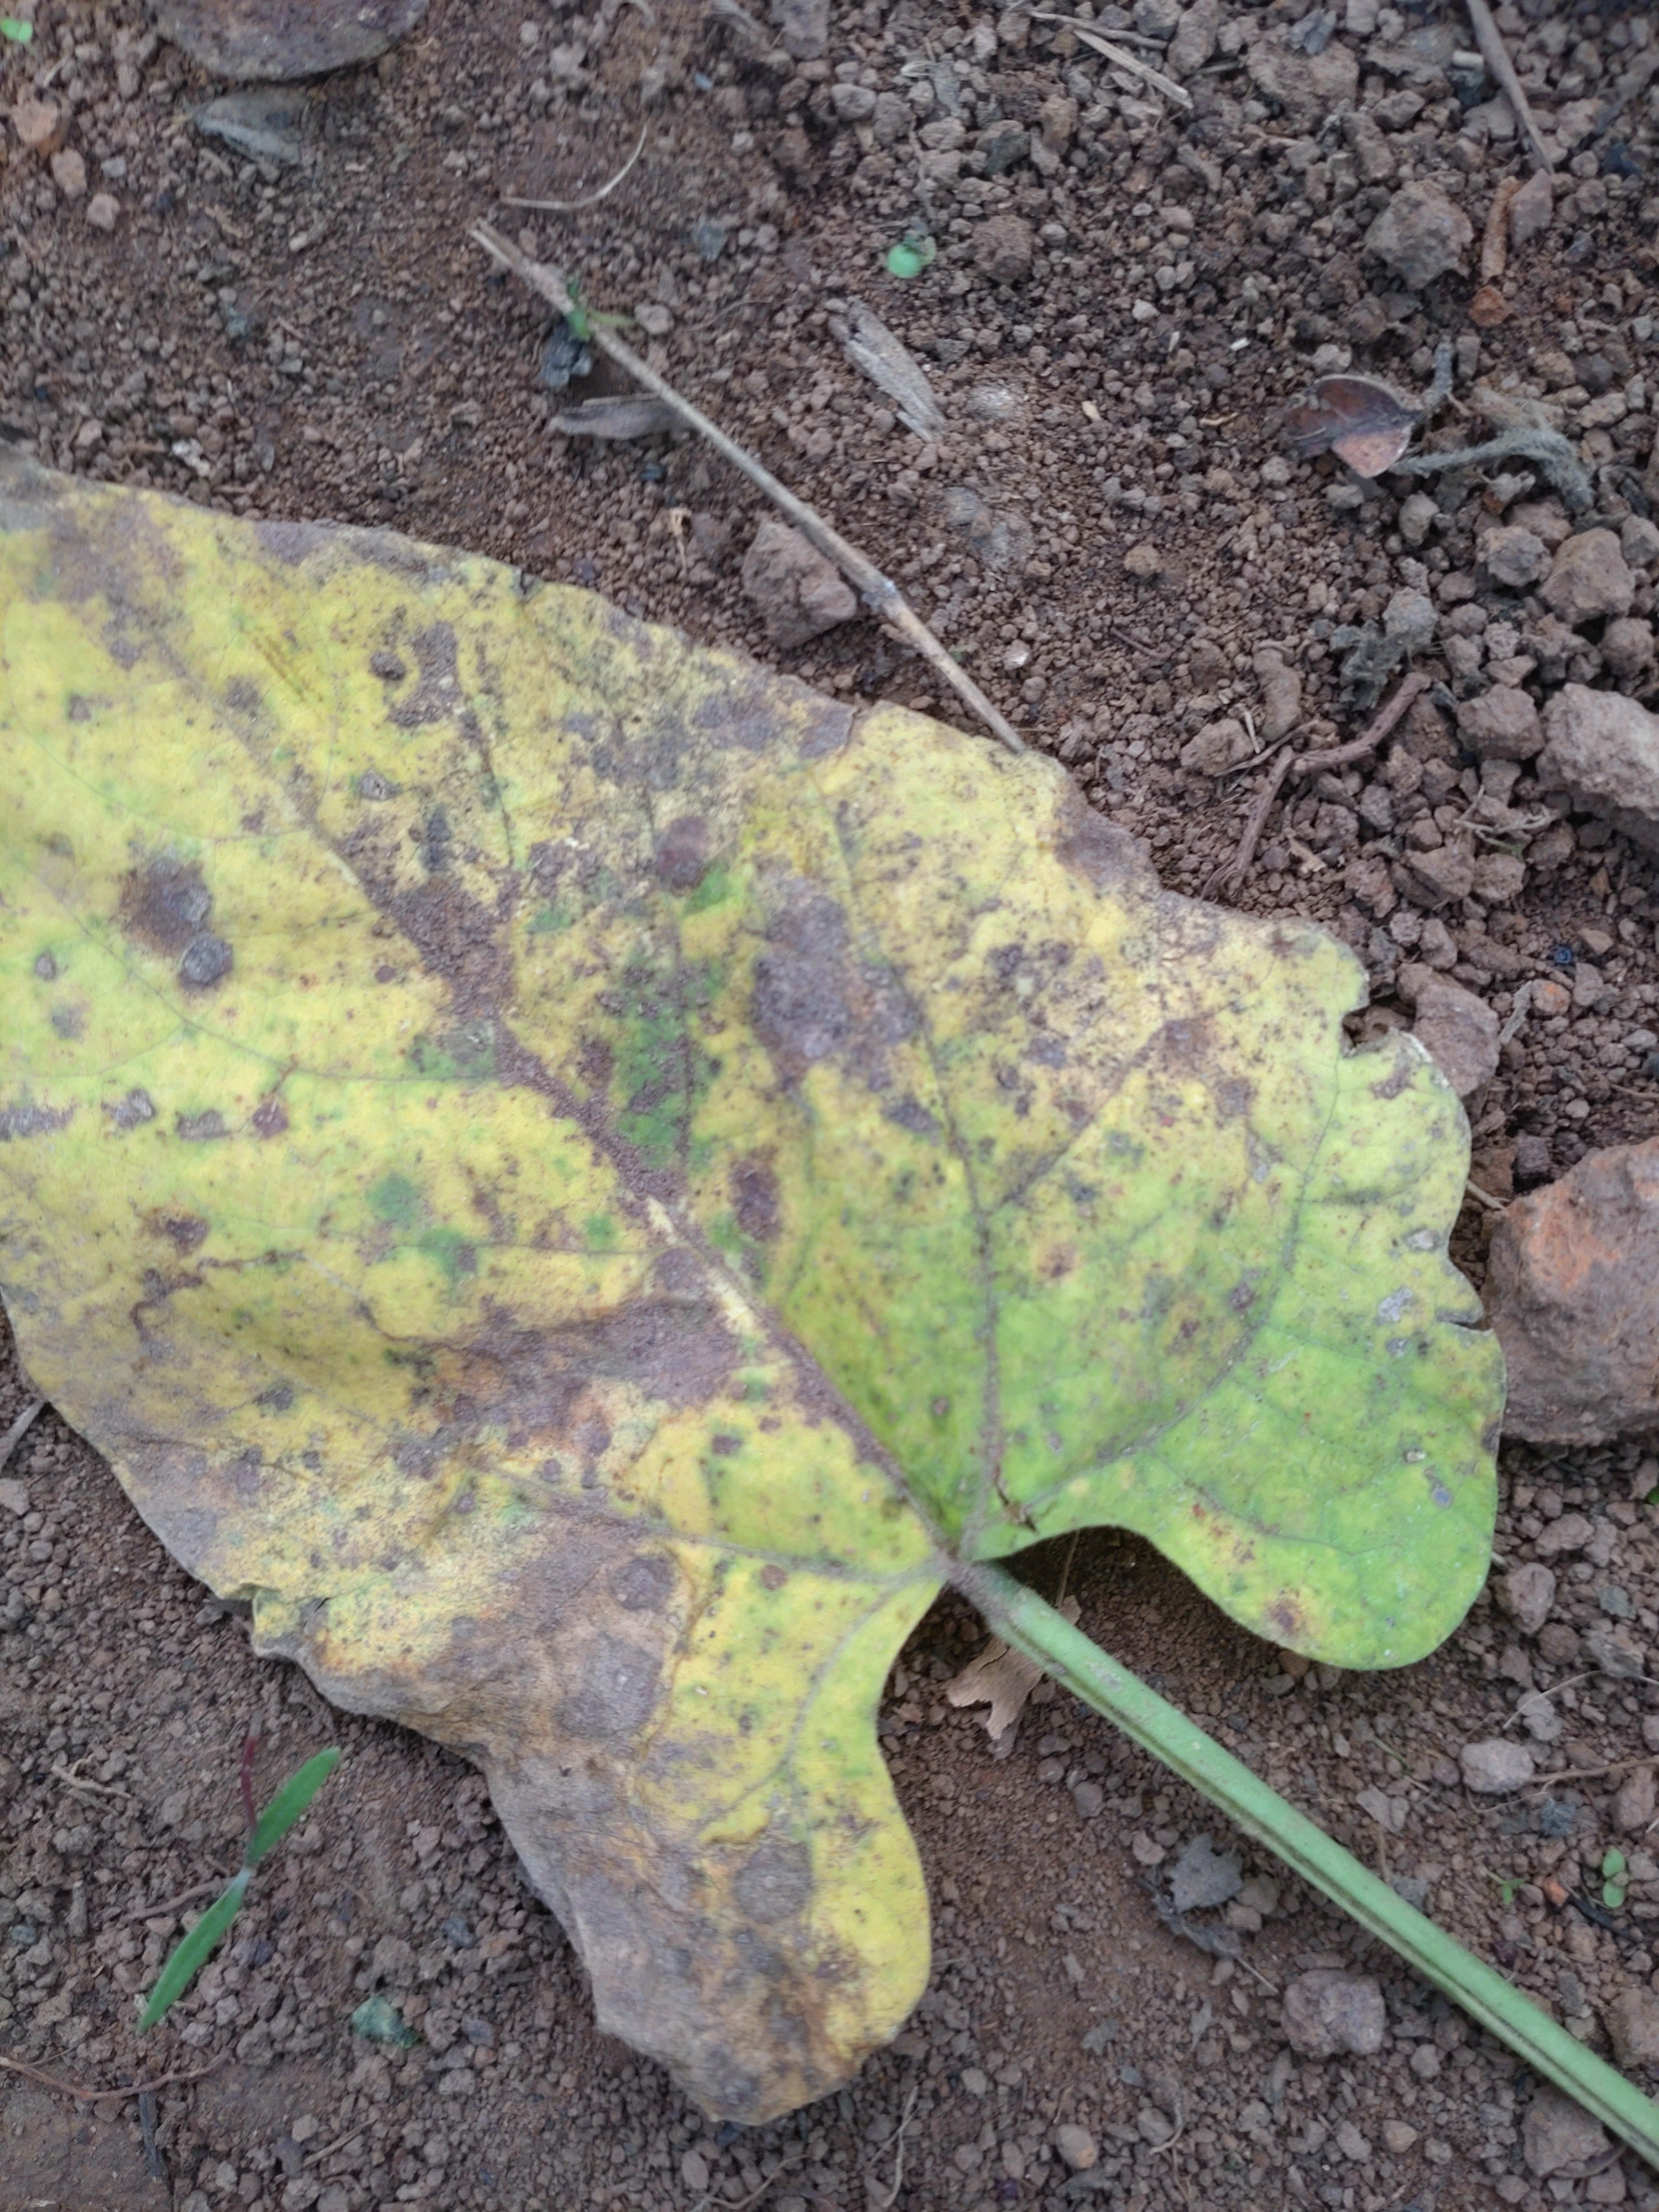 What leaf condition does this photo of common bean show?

anthracnose
